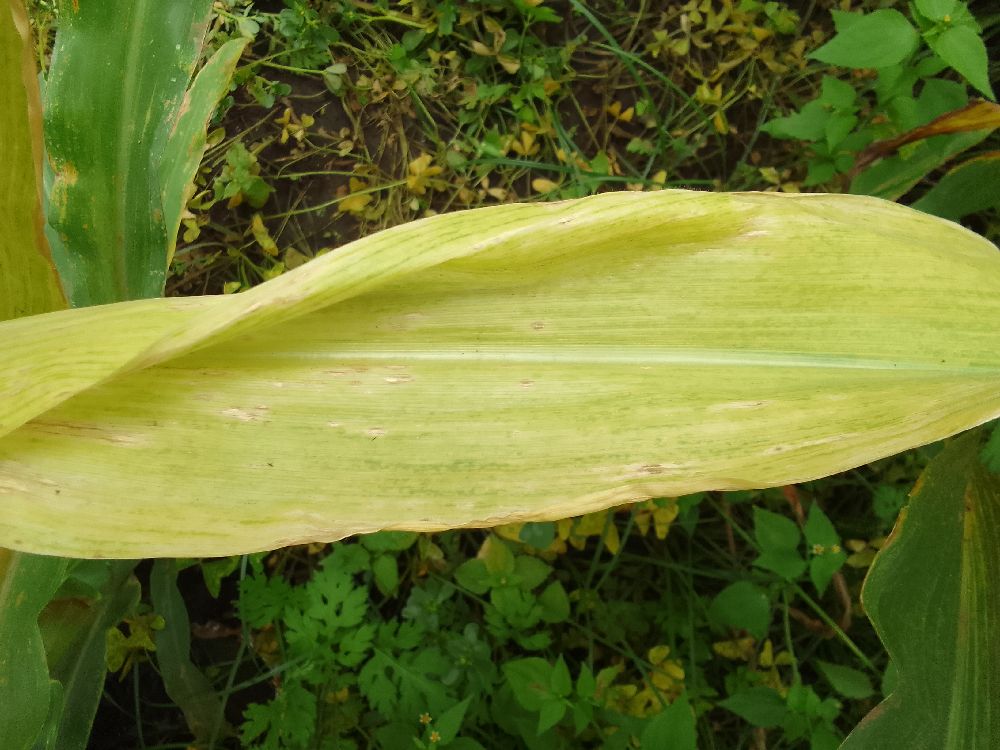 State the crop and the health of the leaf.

maize, maize lethal necrosis
